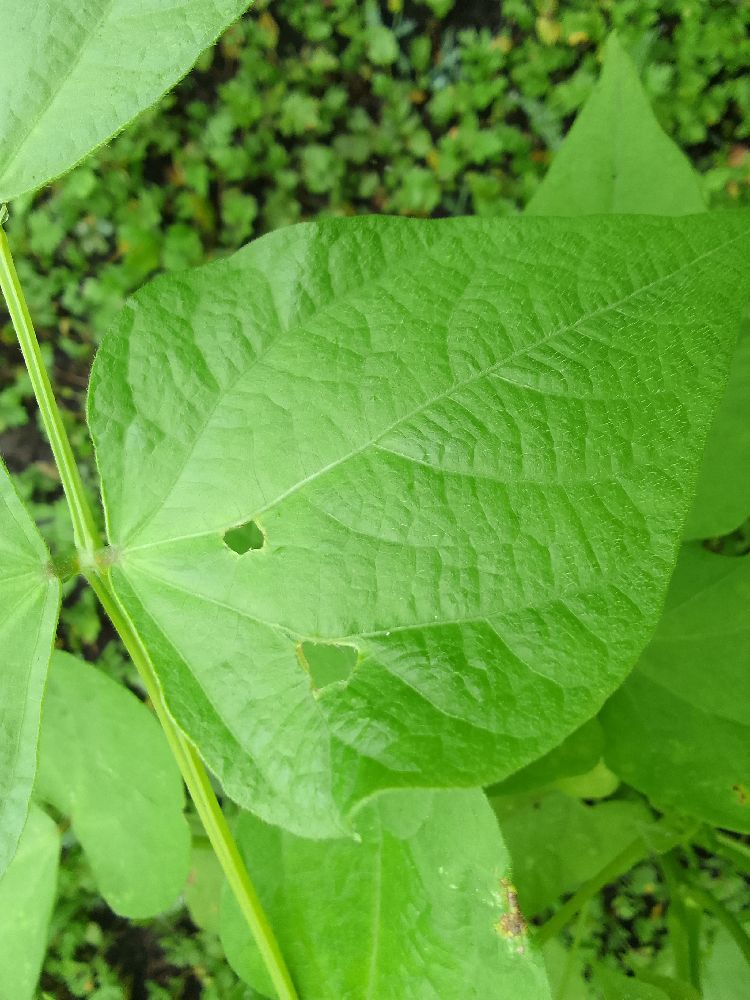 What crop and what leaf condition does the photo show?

common bean, healthy
